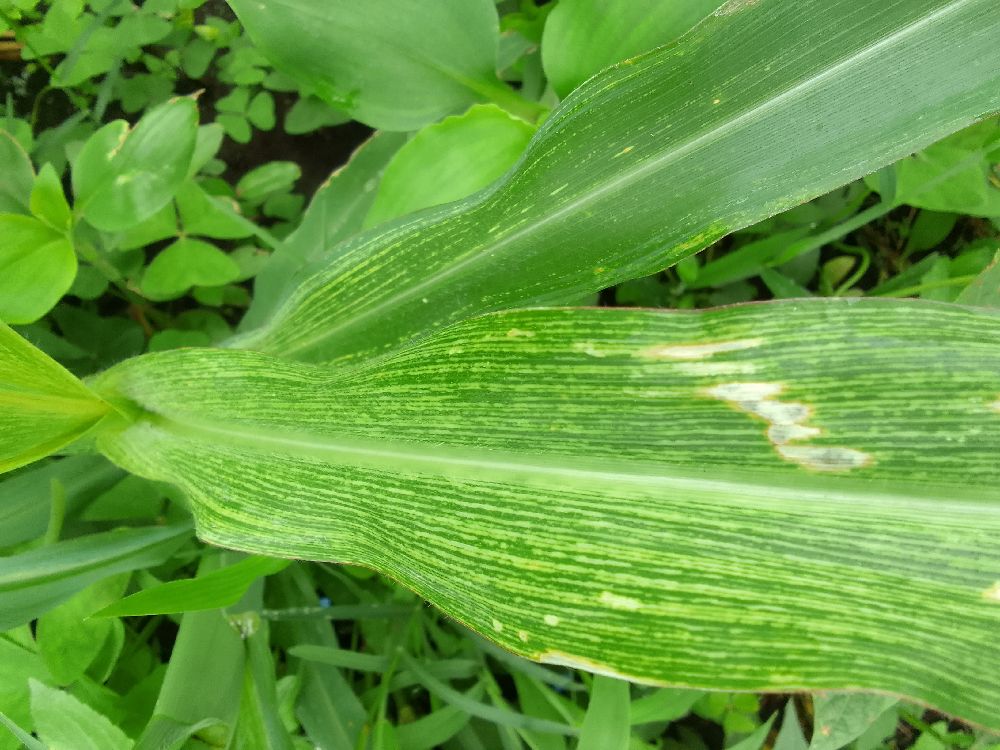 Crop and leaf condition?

maize, maize streak virus
